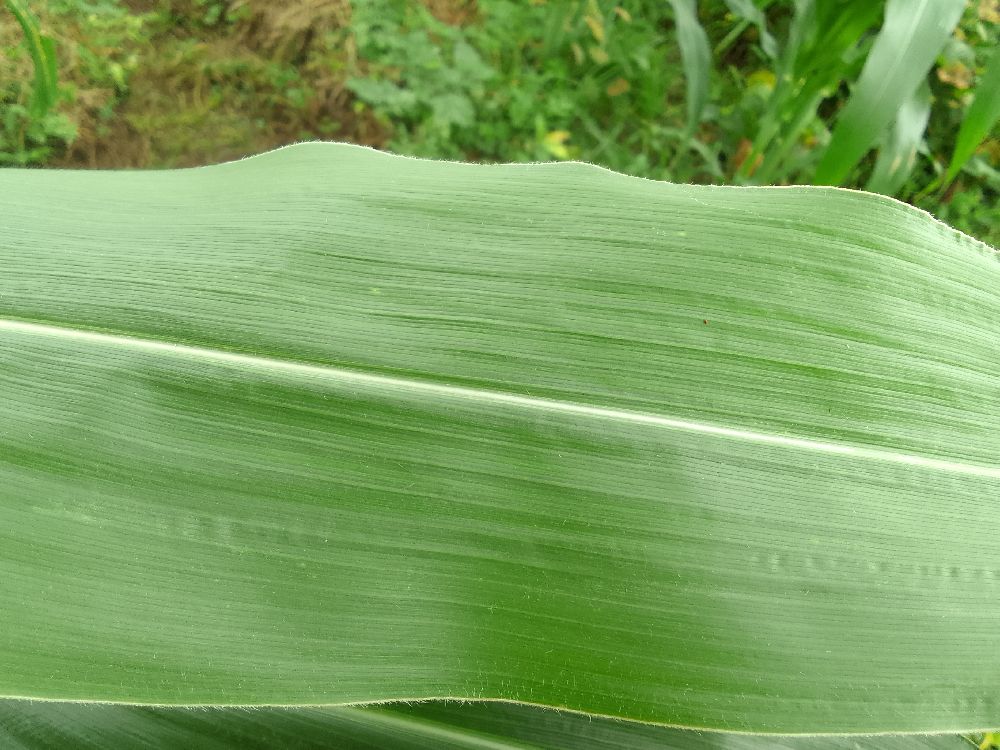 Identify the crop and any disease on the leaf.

common bean, healthy
